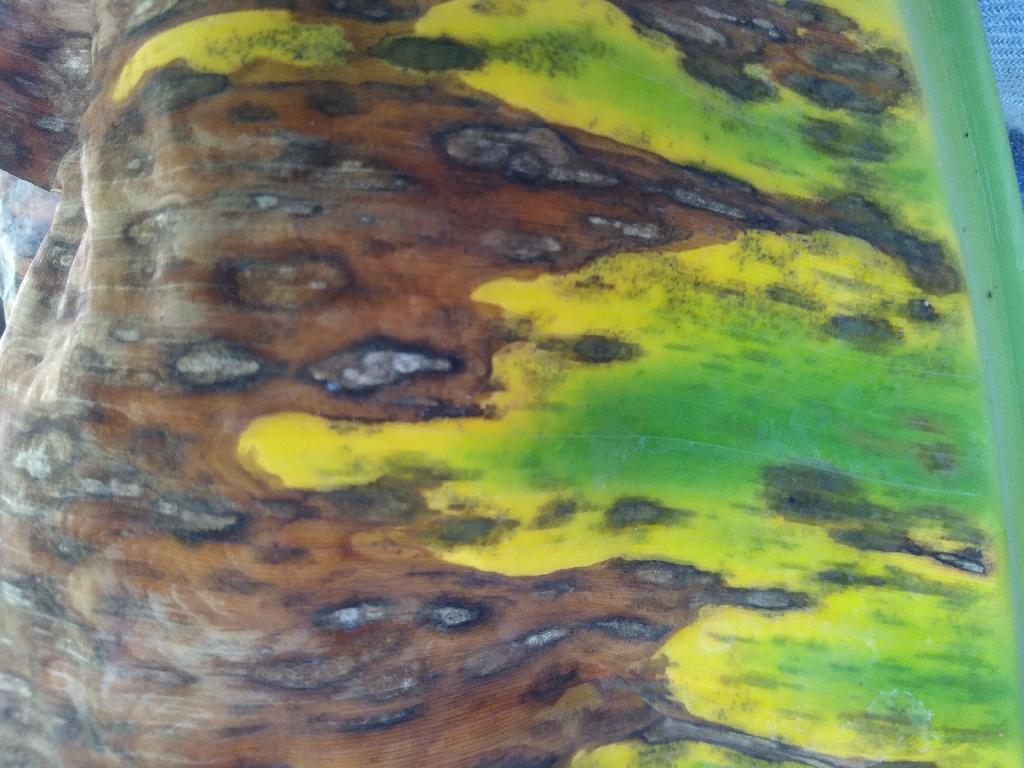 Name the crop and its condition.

banana, black sigatoka
